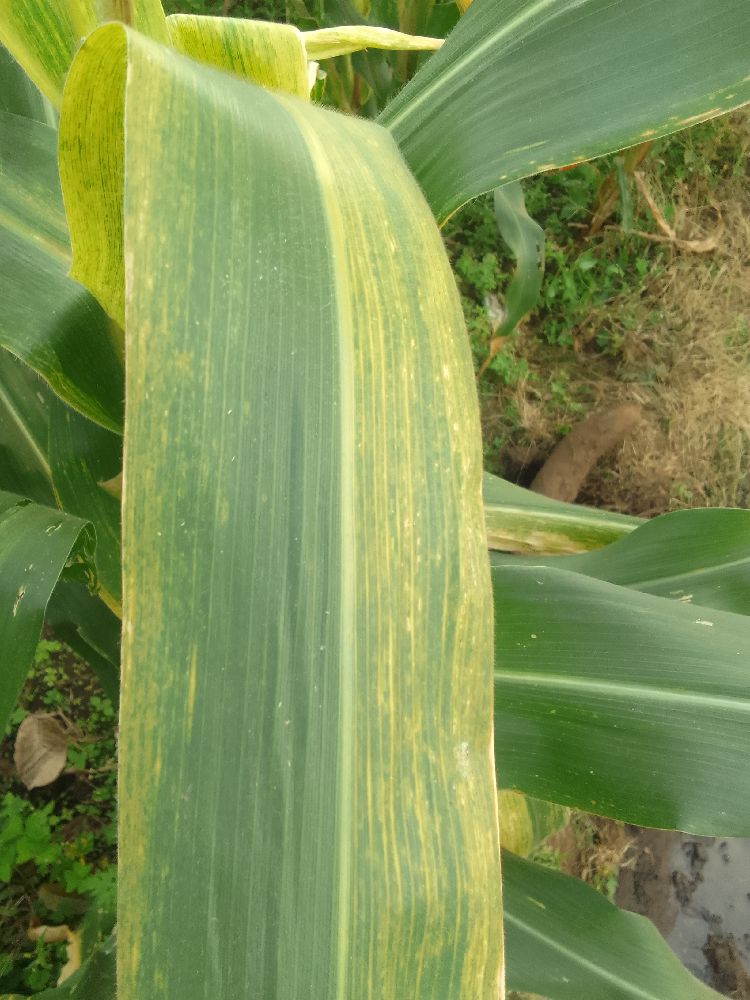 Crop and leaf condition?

maize, maize lethal necrosis
